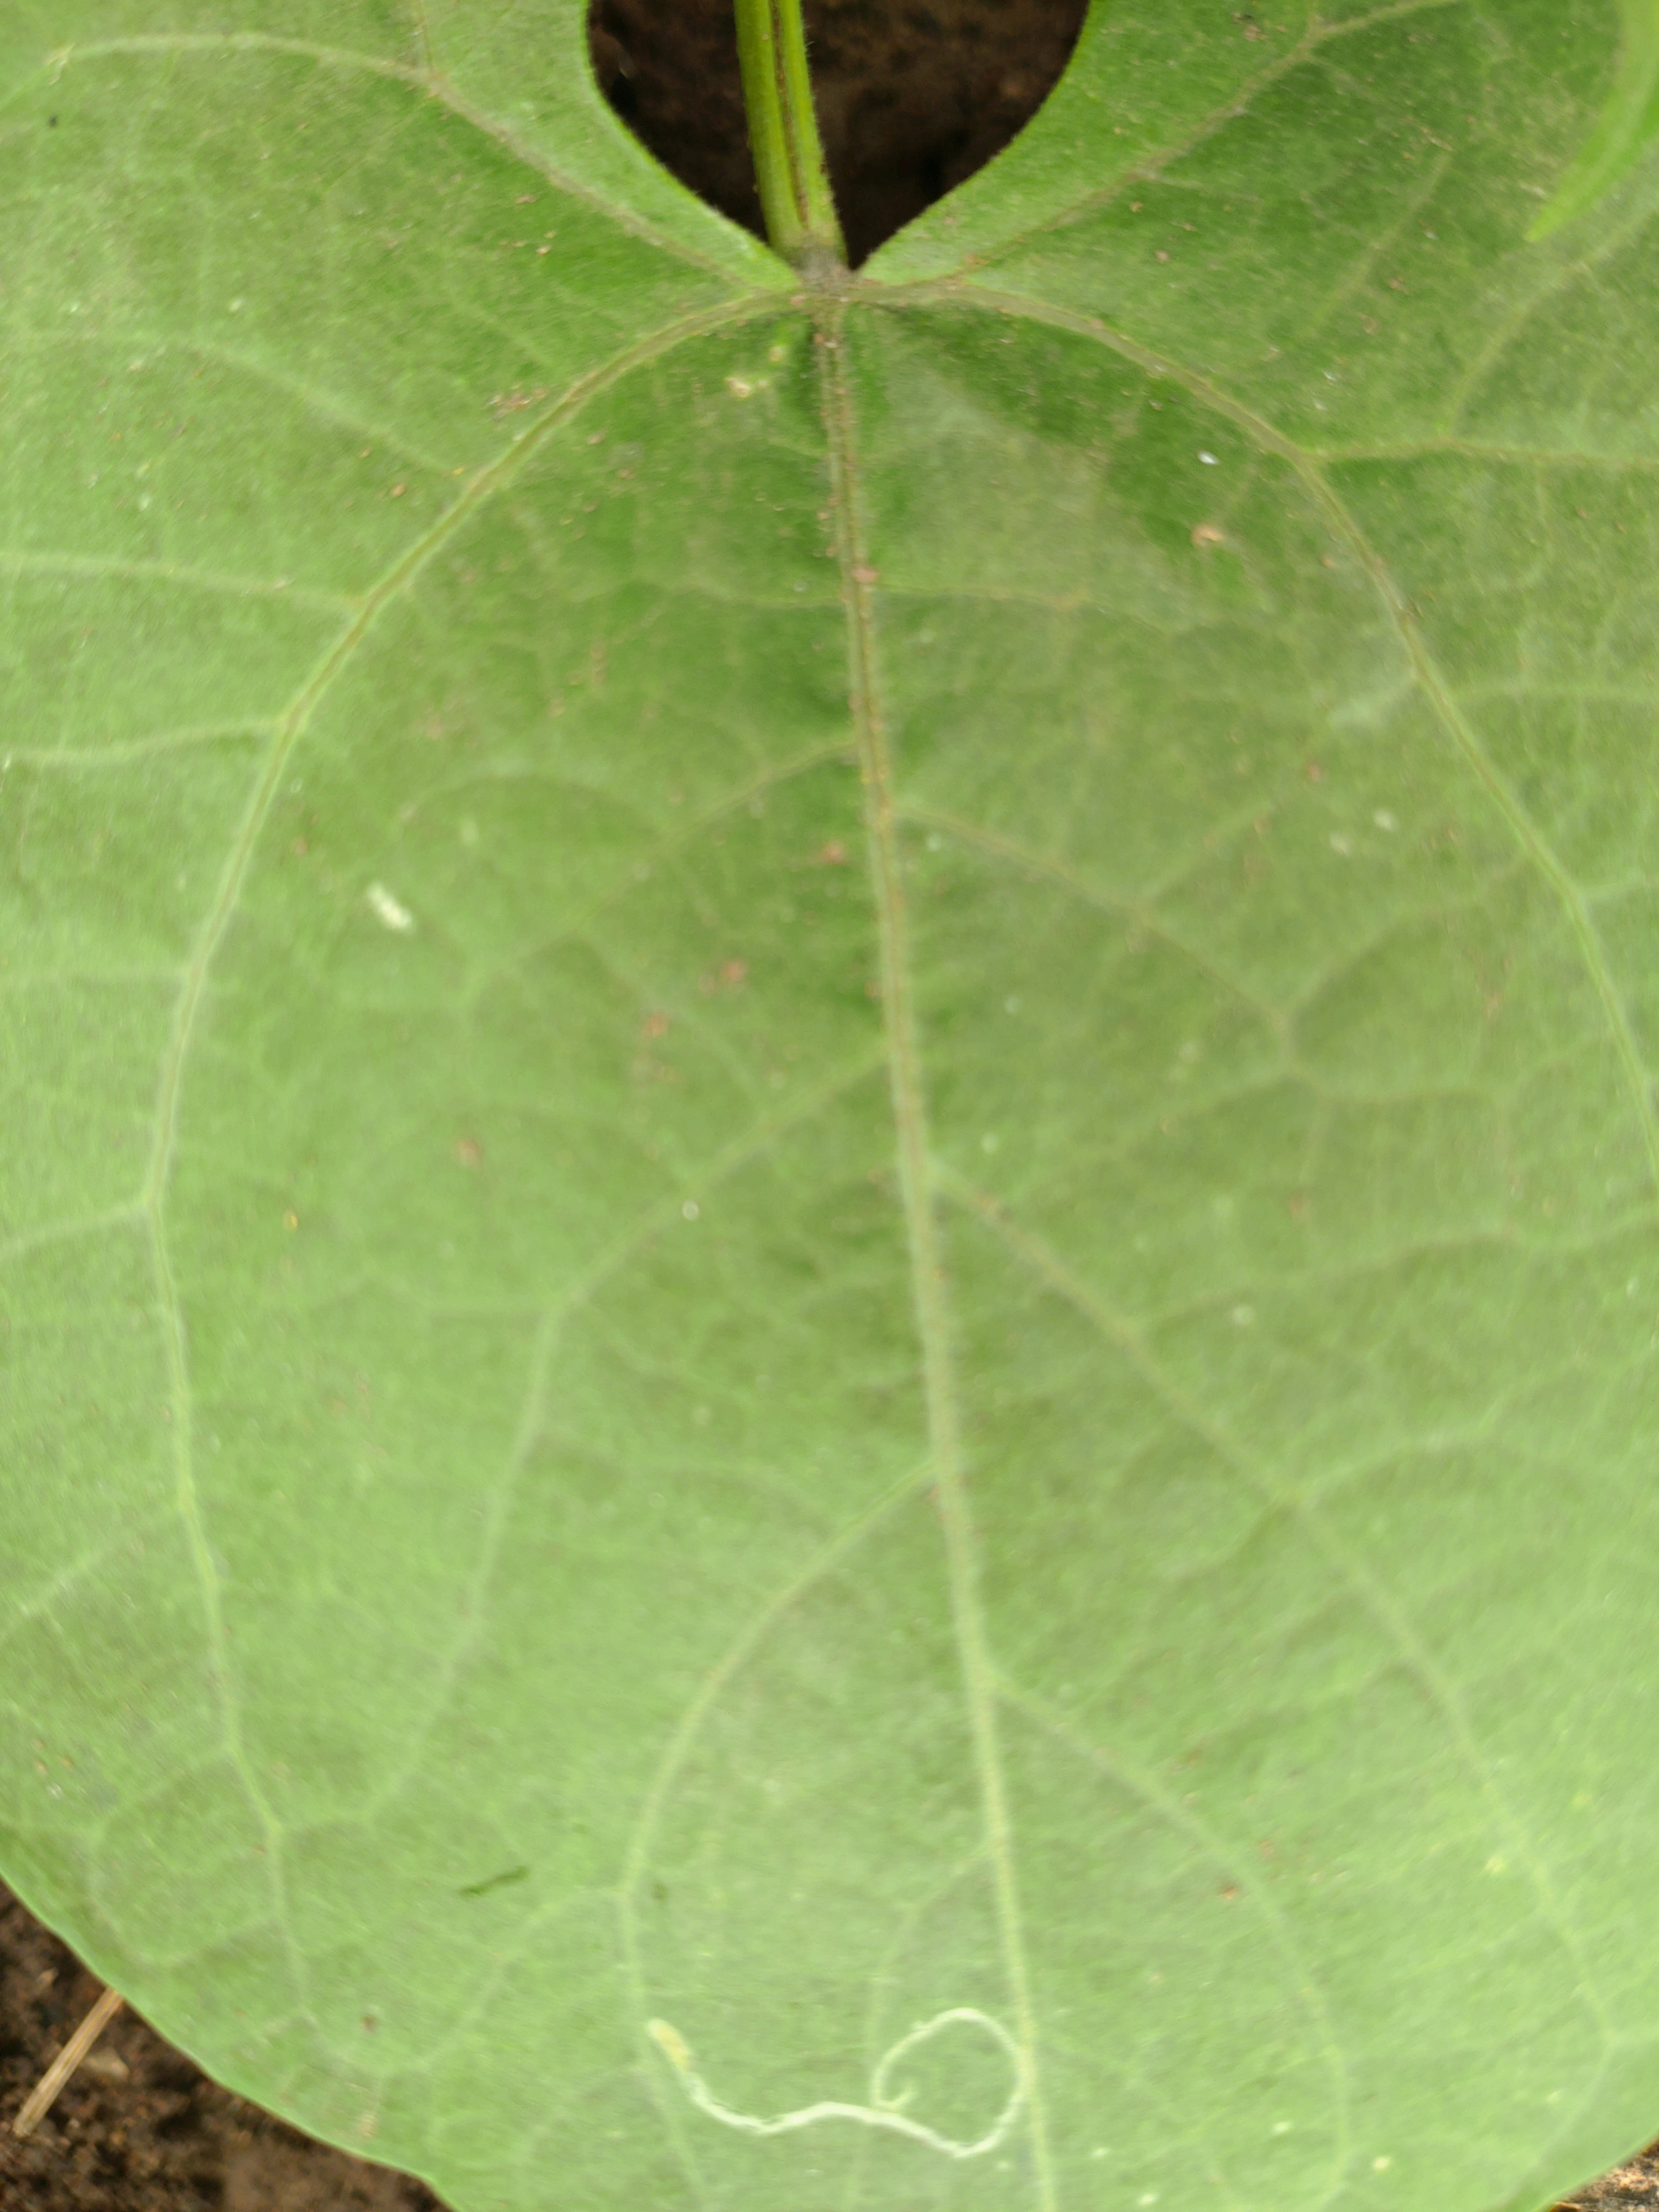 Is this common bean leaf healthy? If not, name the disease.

healthy
